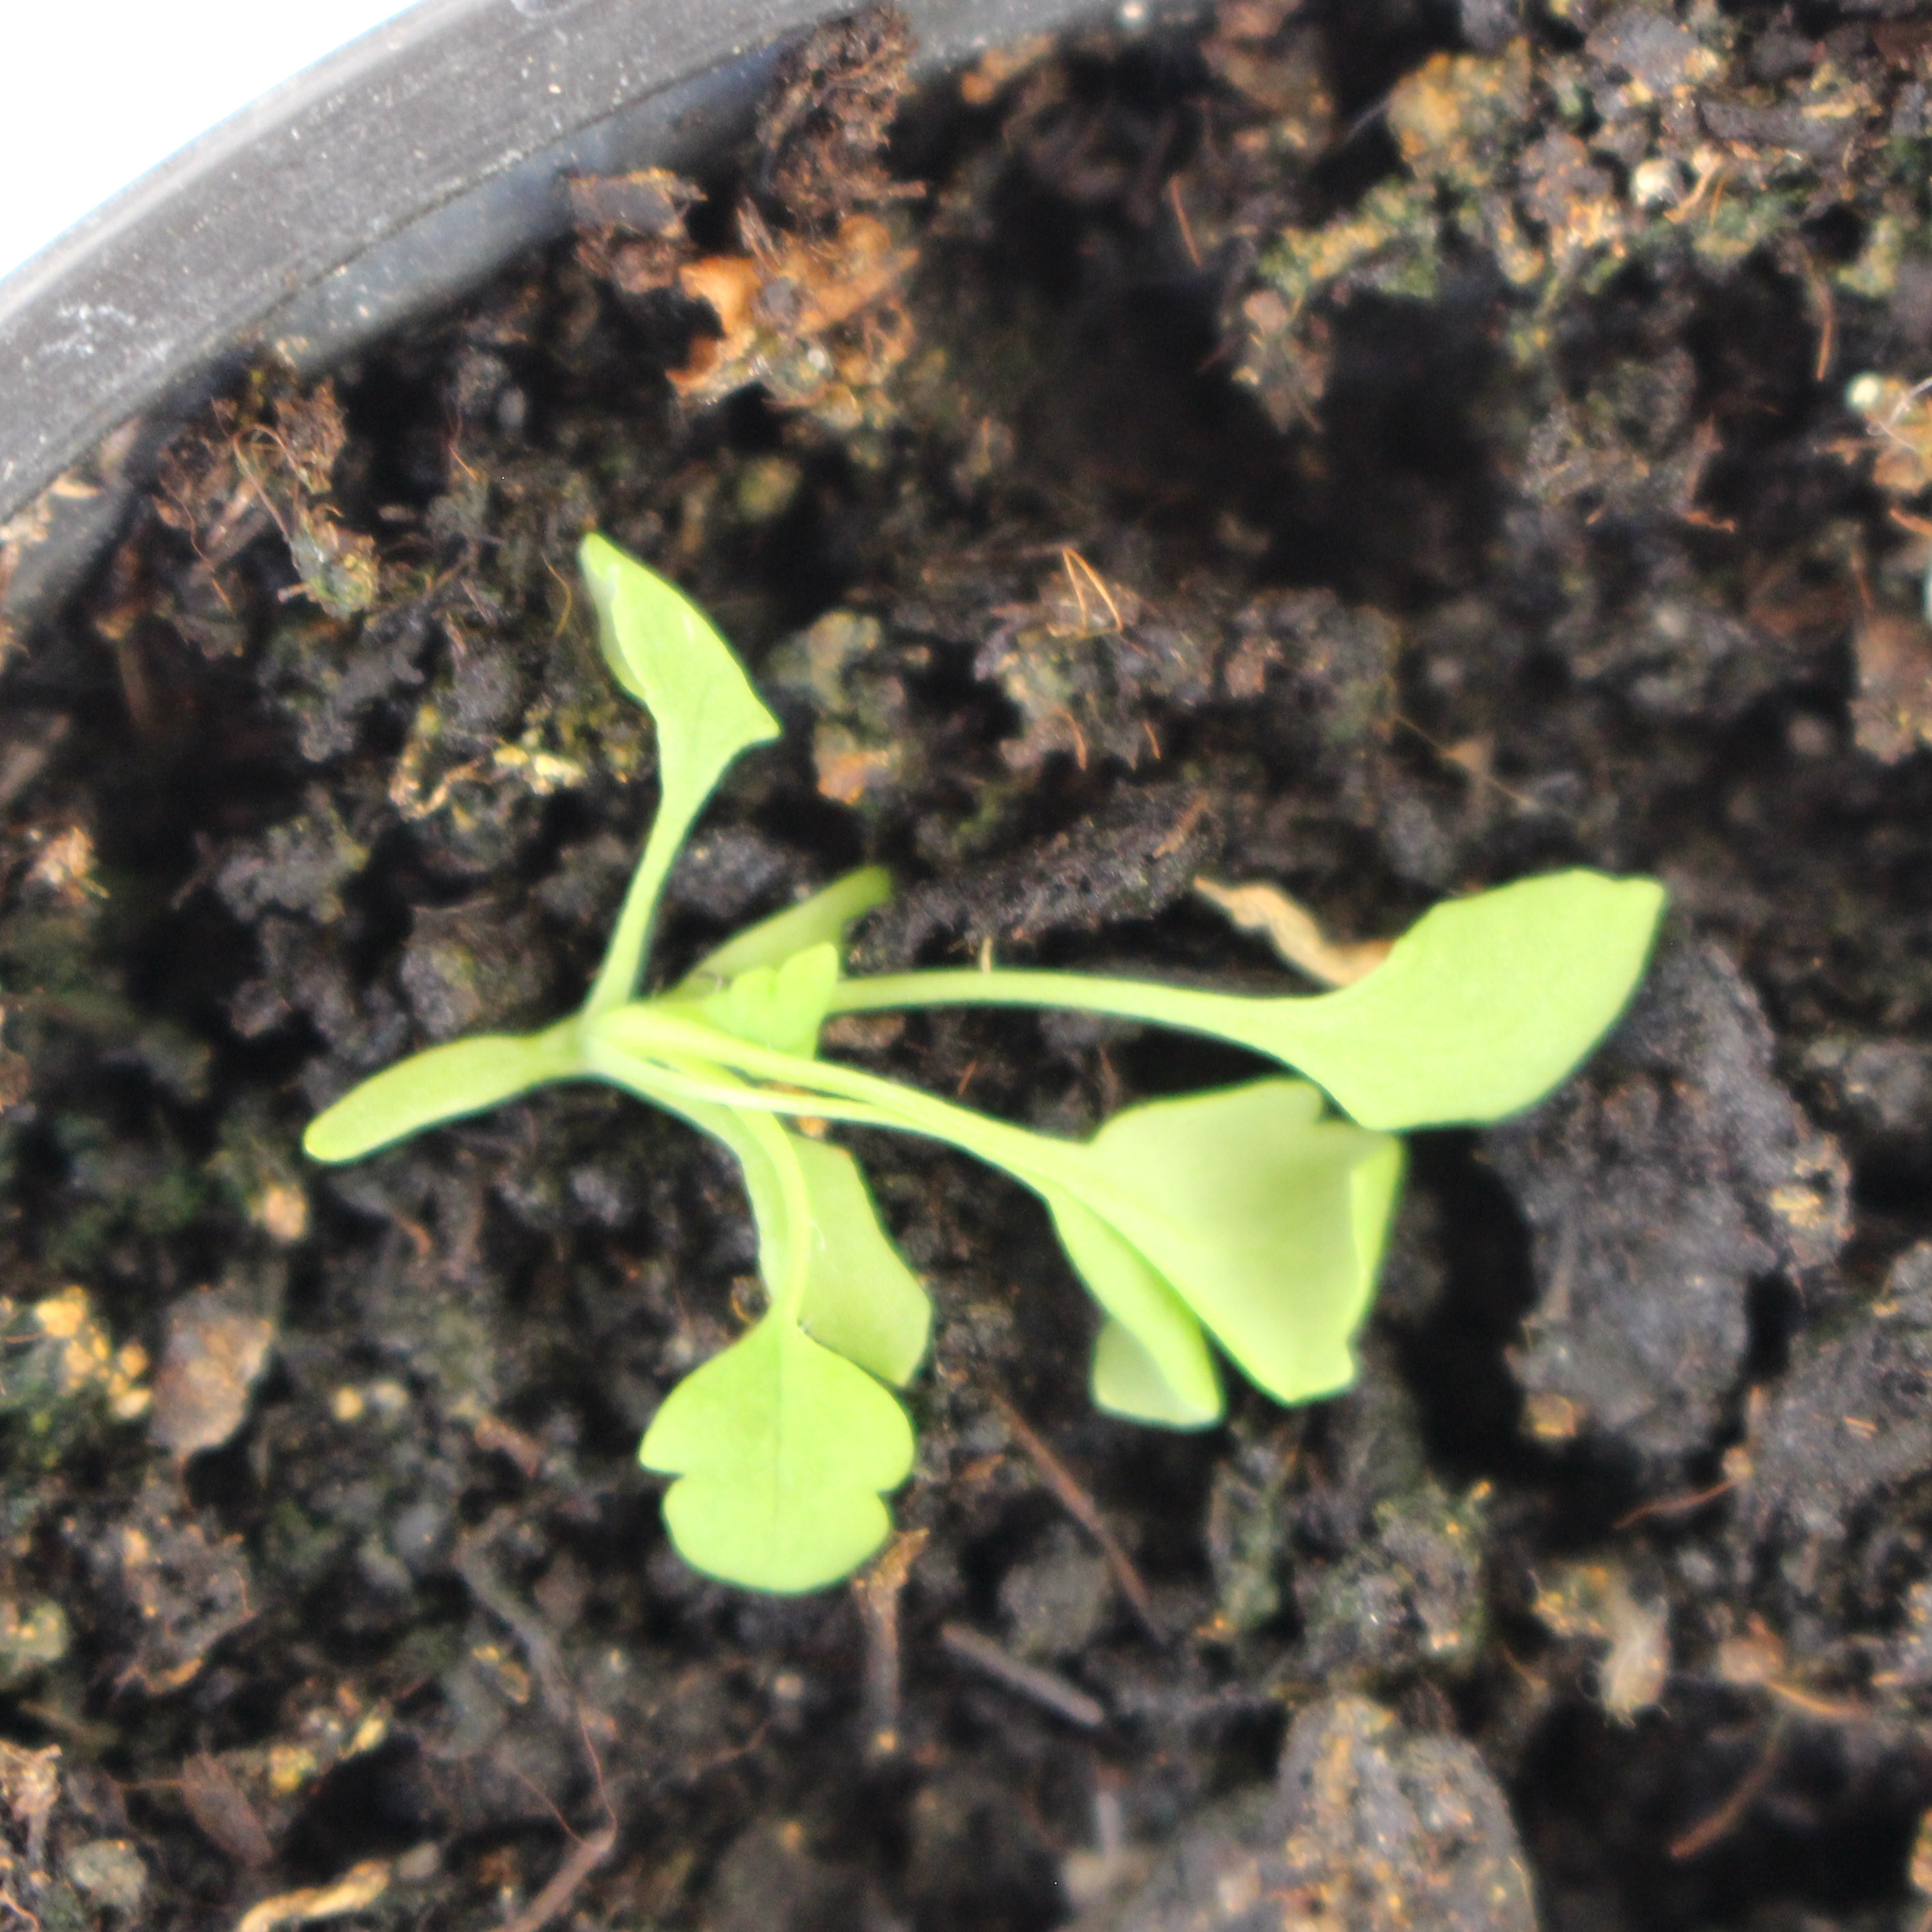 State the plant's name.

Papaver rhoeas
